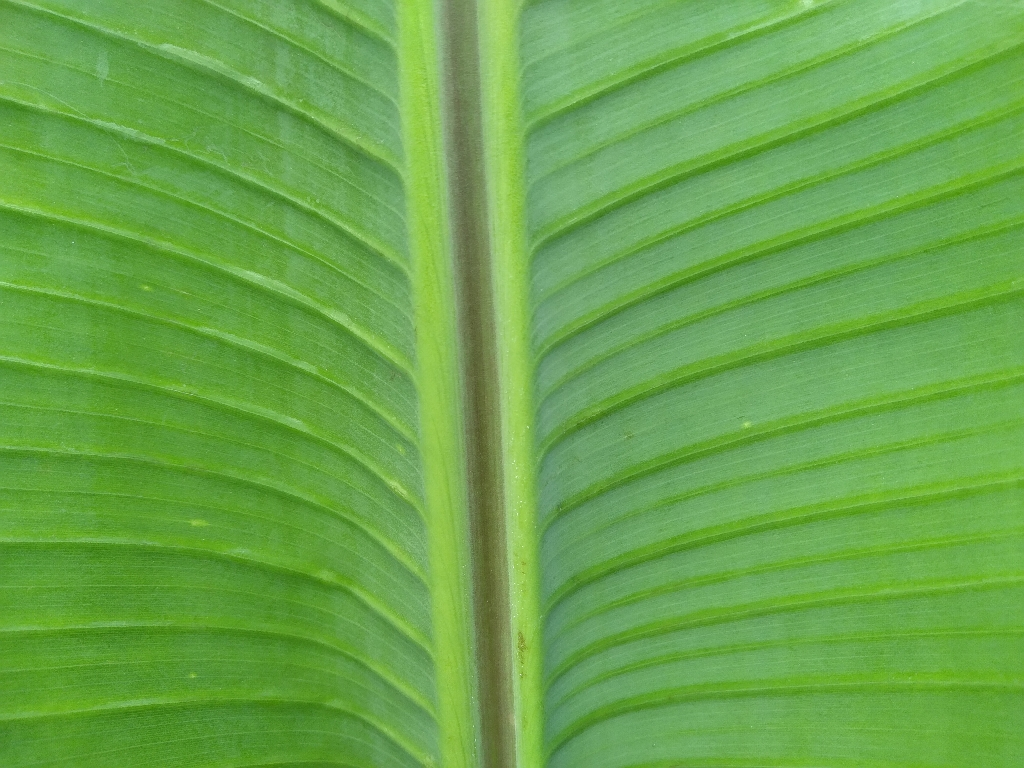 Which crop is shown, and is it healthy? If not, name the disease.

banana, healthy
